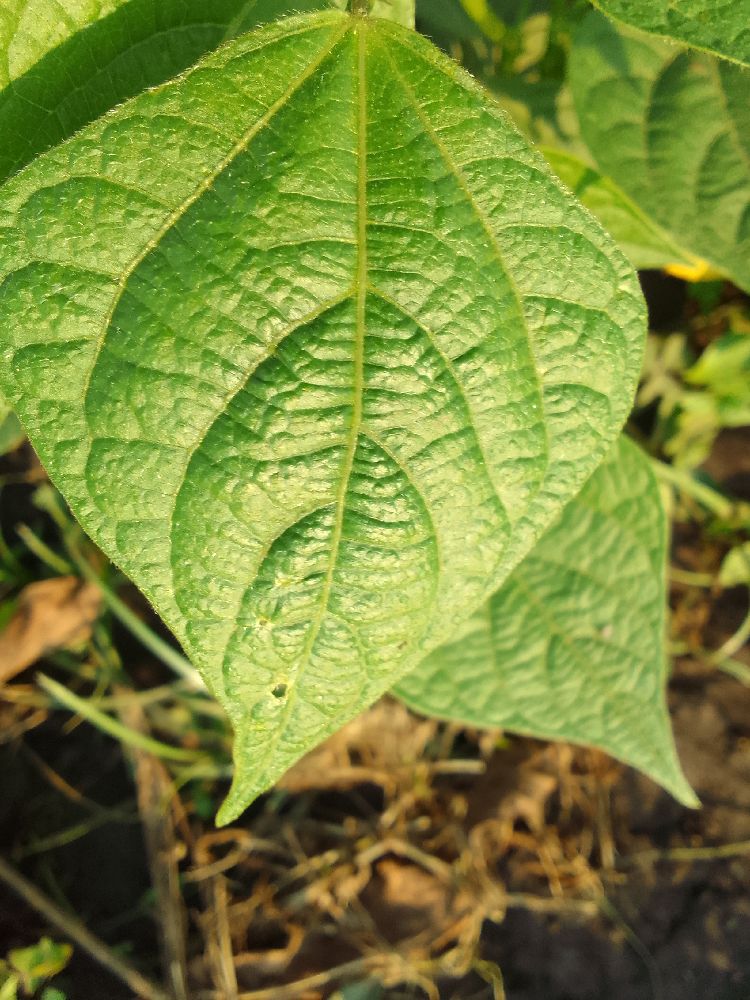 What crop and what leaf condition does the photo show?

common bean, healthy
